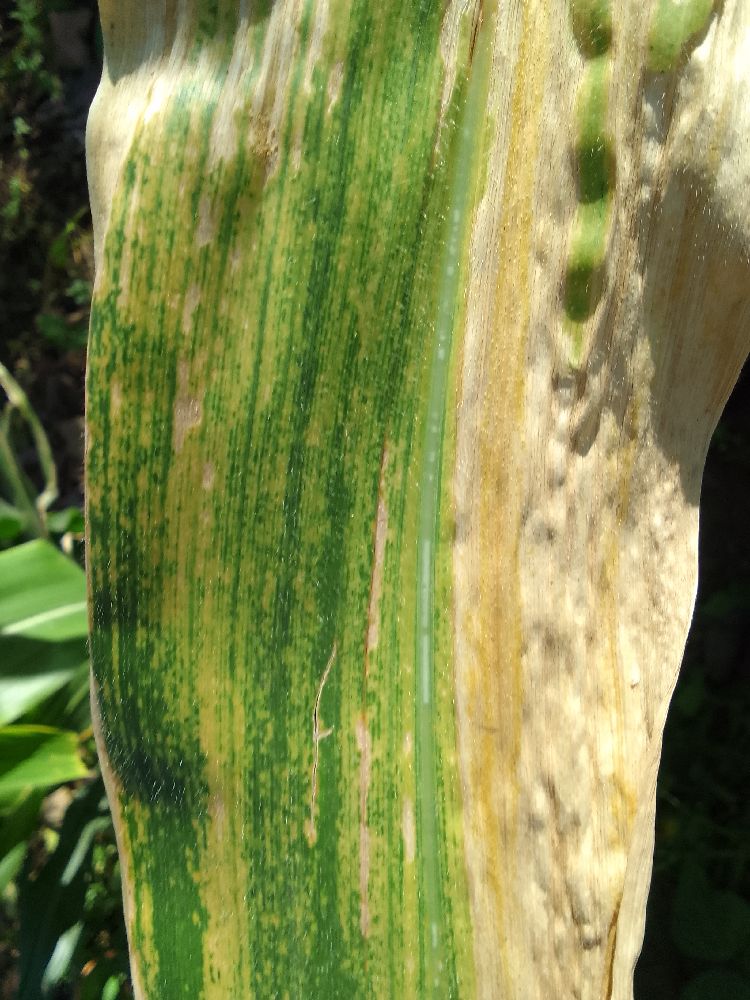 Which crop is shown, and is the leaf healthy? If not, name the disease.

maize, maize lethal necrosis
